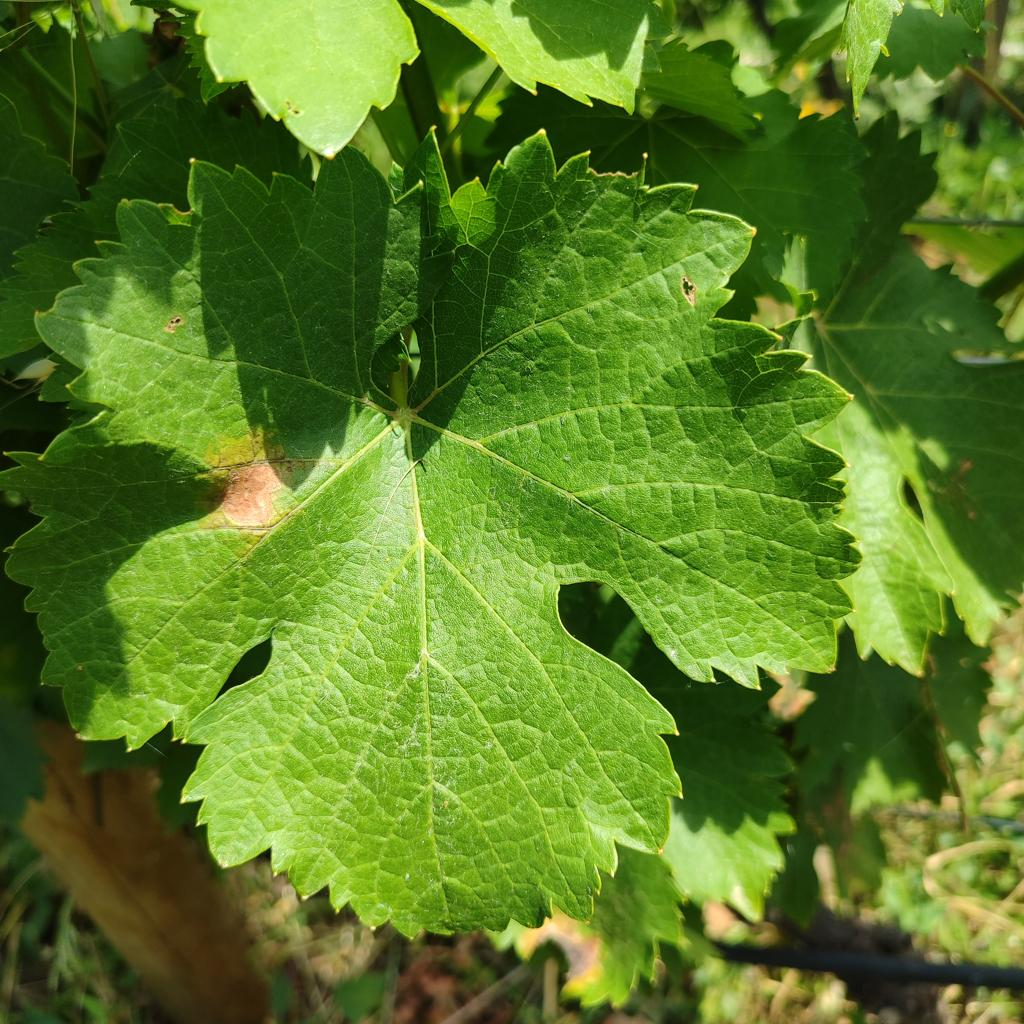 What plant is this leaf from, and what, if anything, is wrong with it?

grapevine, downy mildew
